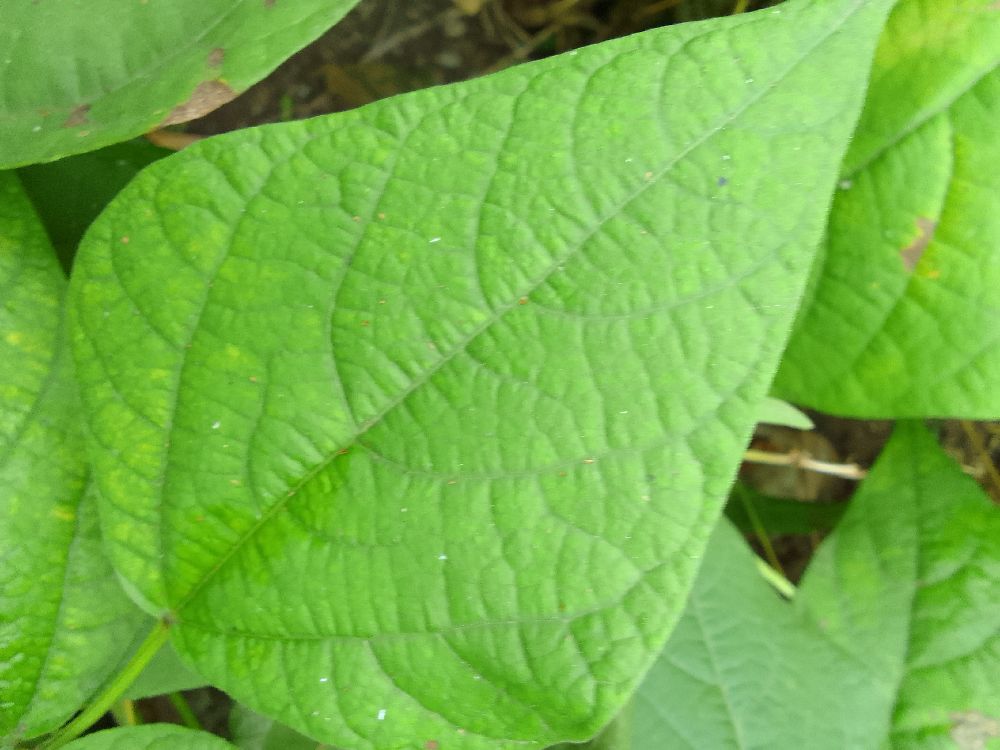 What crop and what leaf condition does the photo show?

common bean, healthy
